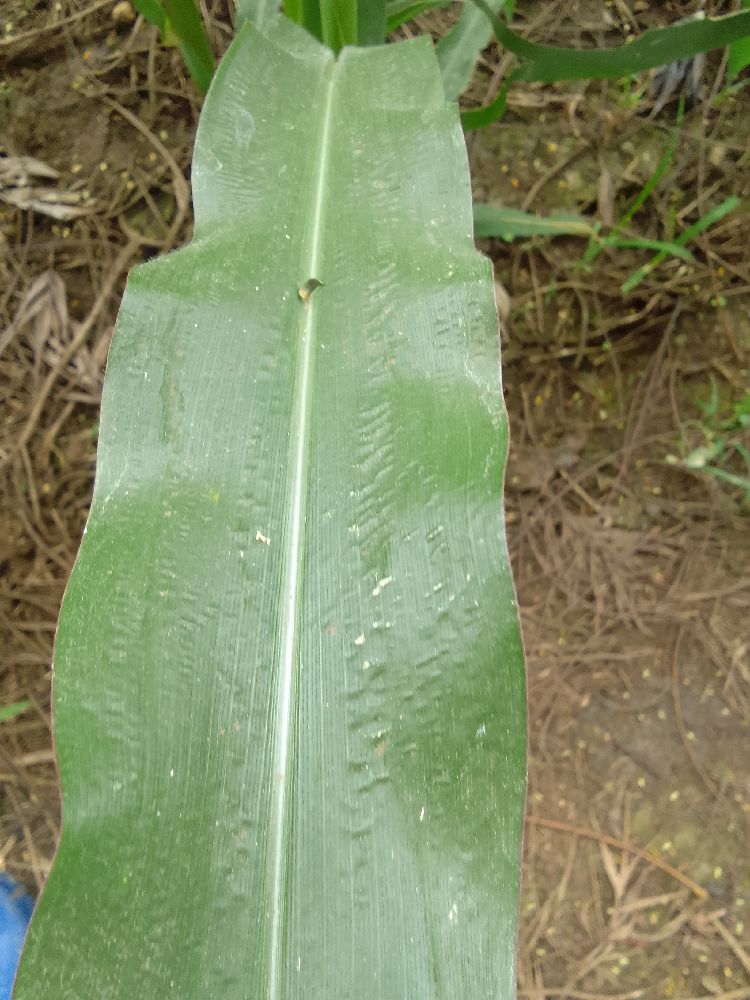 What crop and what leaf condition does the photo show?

maize, healthy
